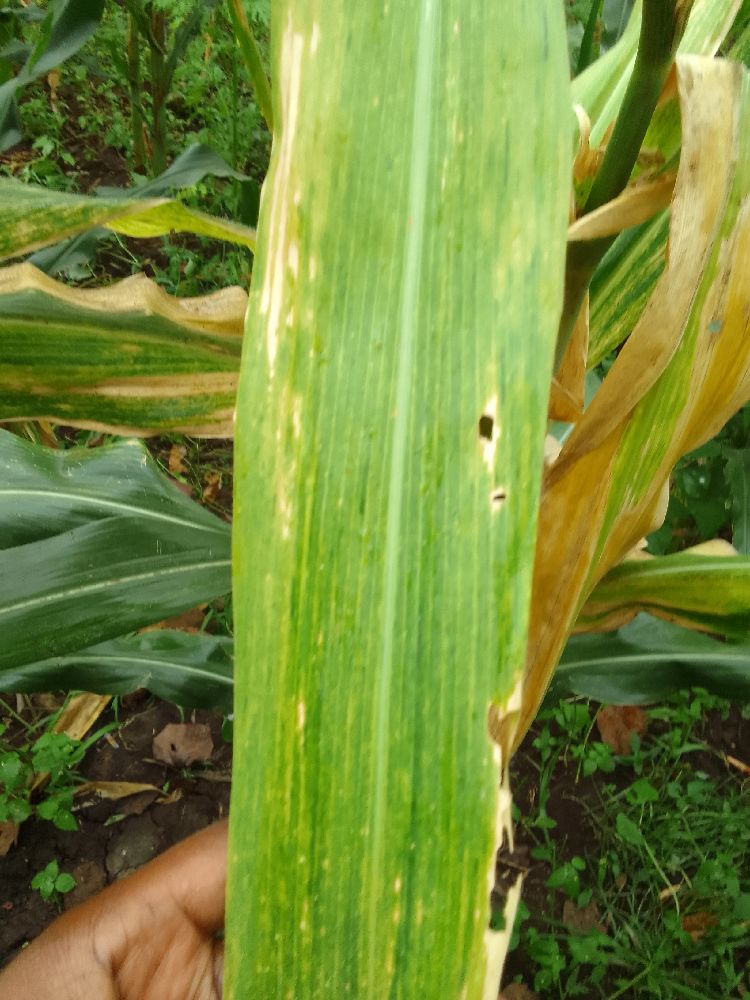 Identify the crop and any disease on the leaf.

maize, maize lethal necrosis
